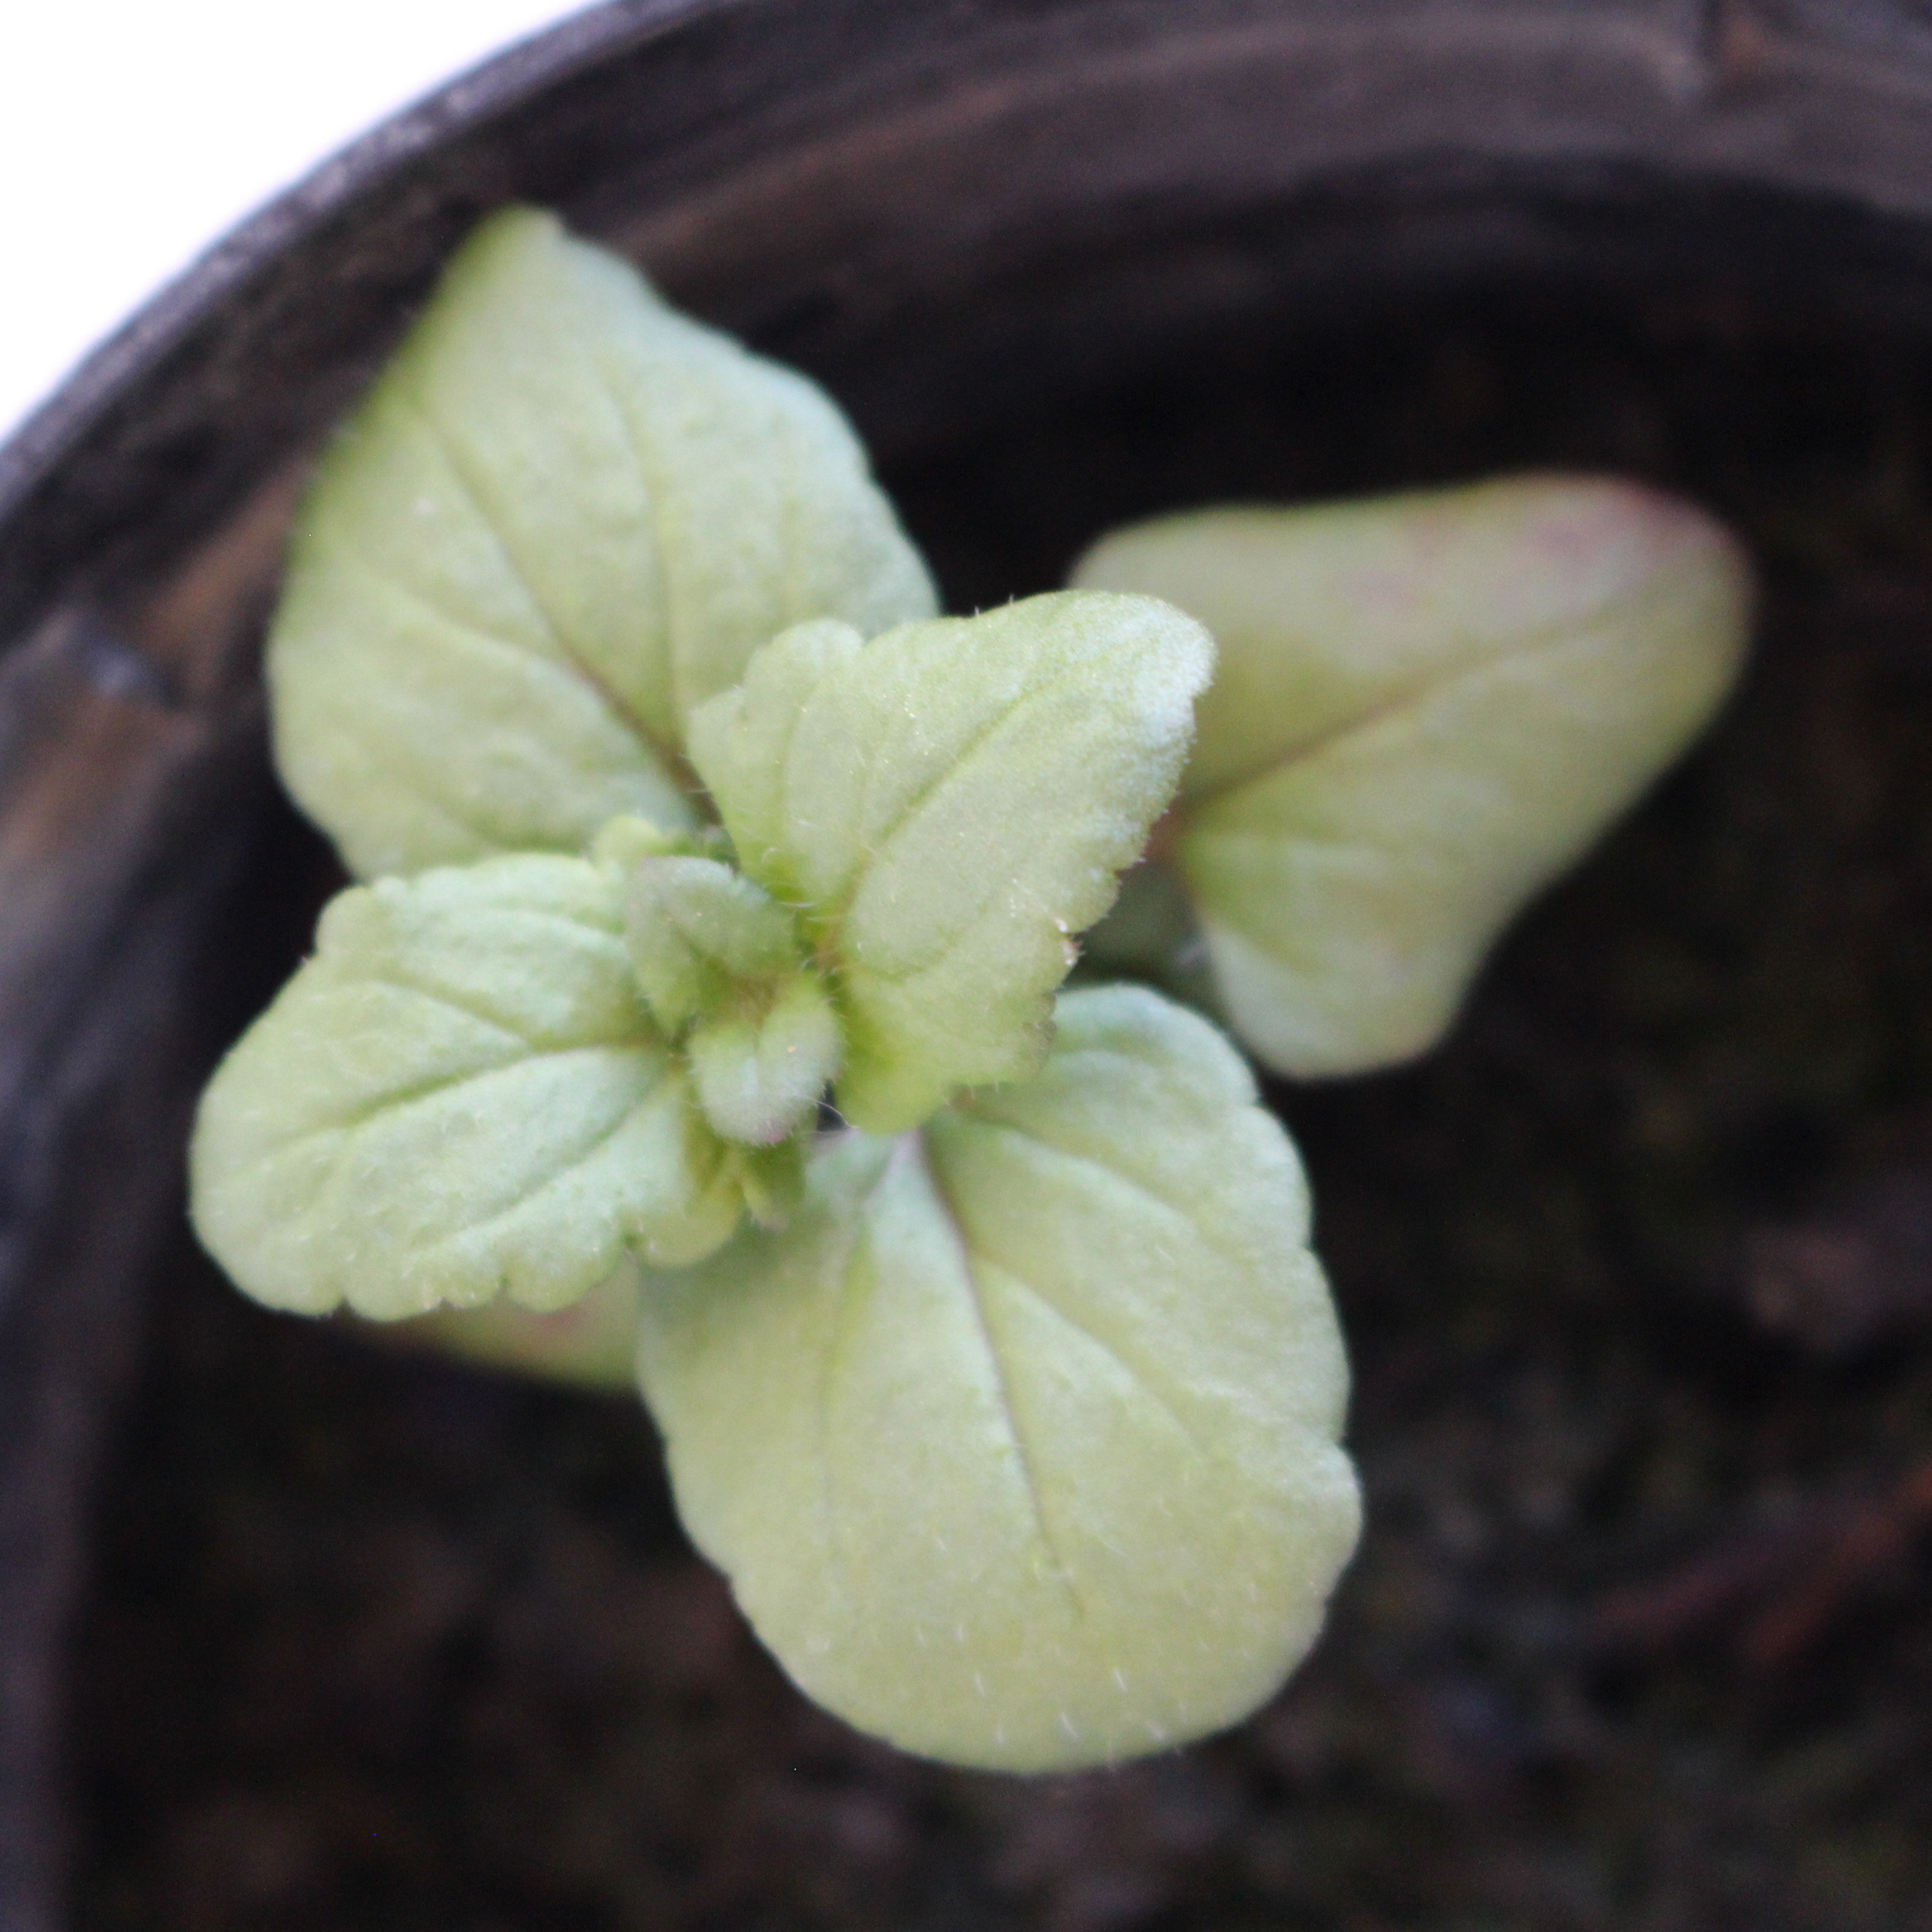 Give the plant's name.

Veronica persica
